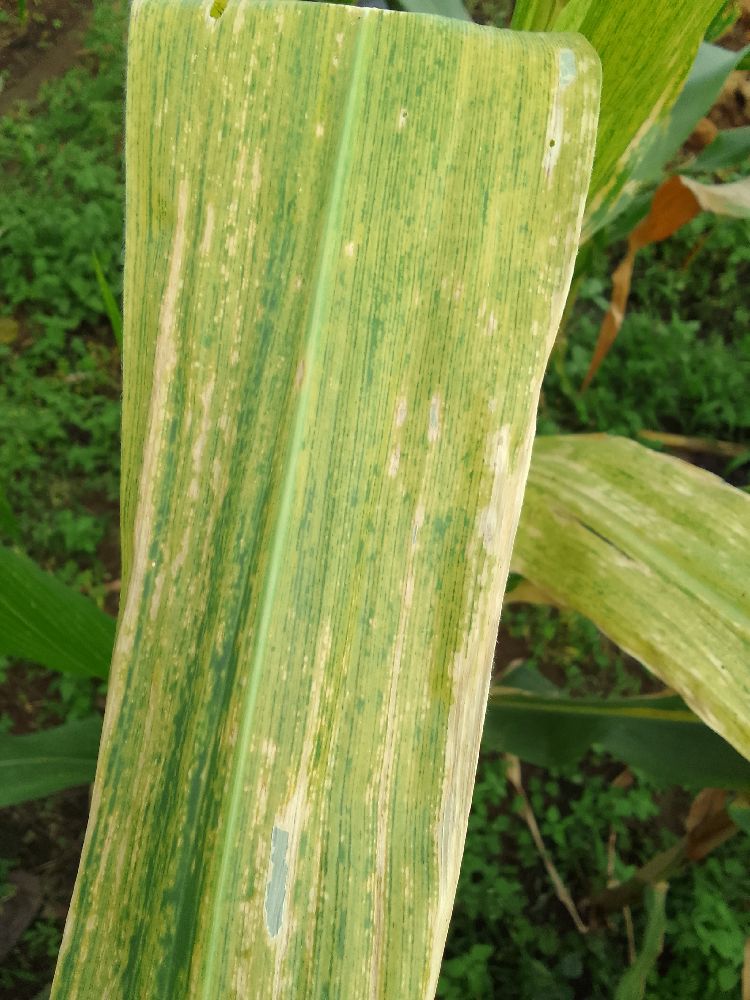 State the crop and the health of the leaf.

maize, maize lethal necrosis
